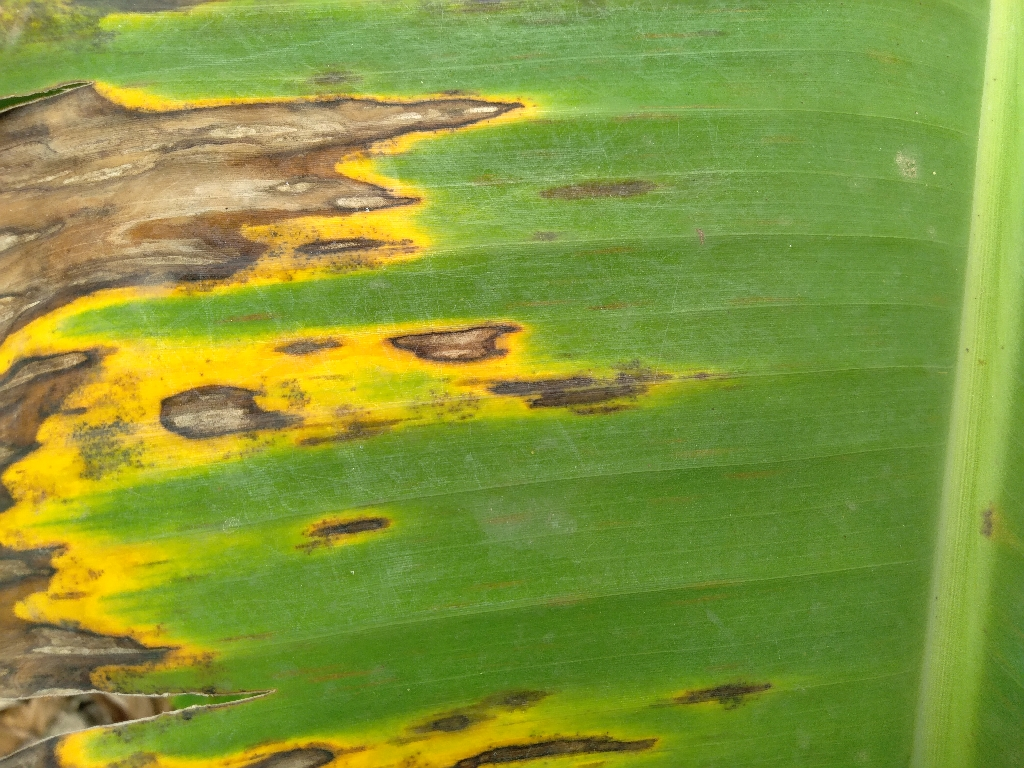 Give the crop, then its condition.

banana, black sigatoka
